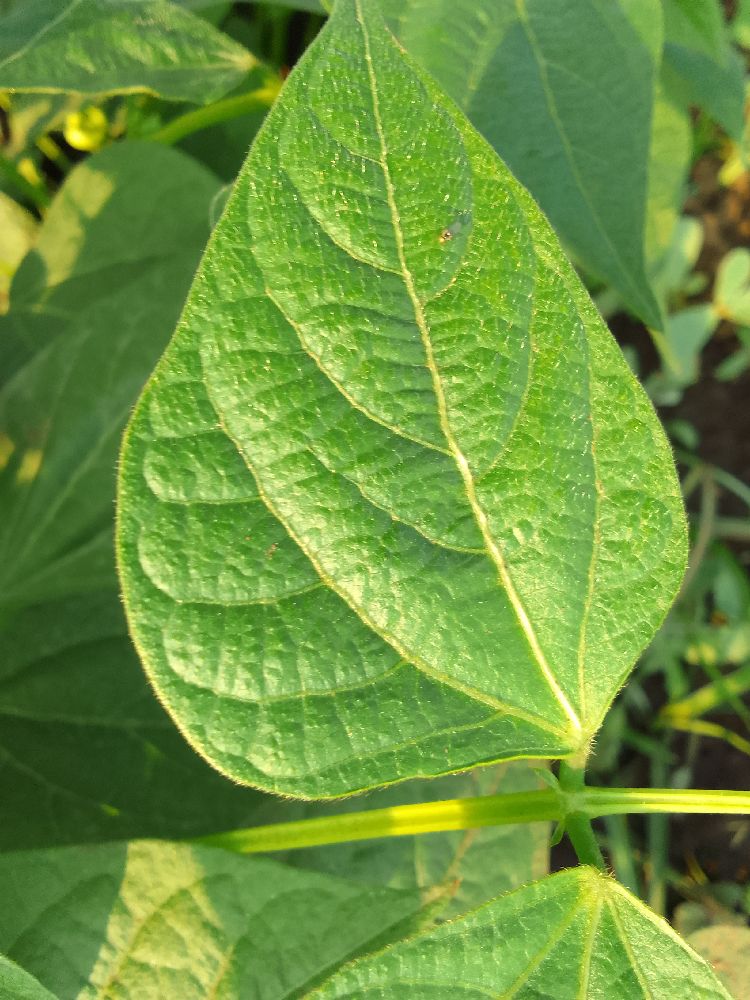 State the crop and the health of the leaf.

common bean, healthy
